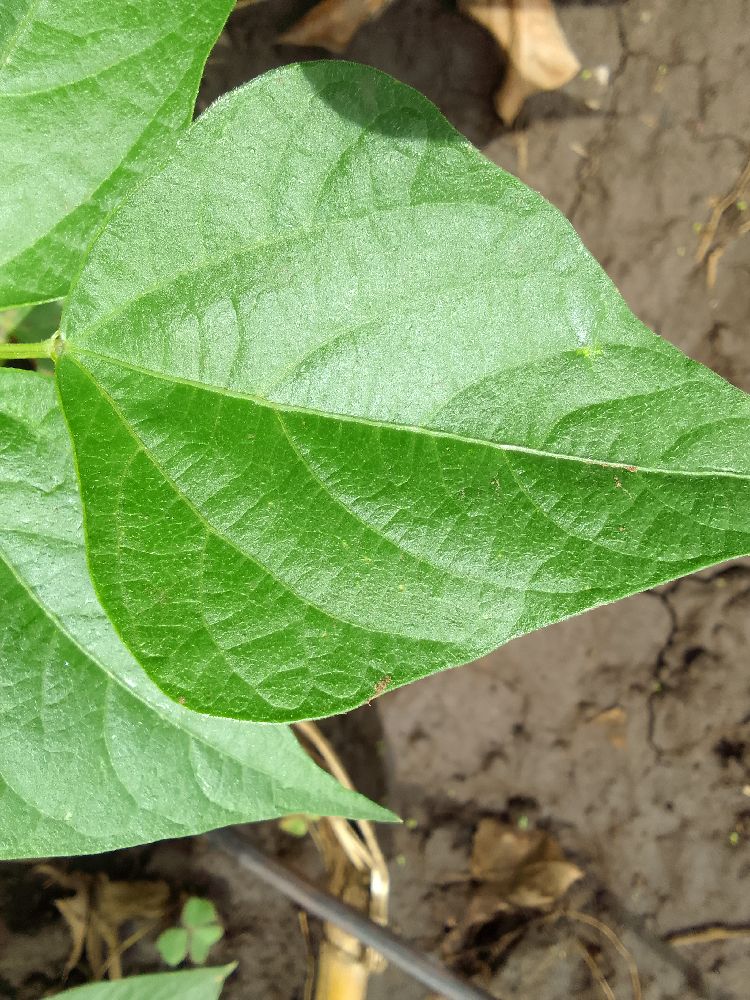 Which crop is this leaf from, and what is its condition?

common bean, healthy
